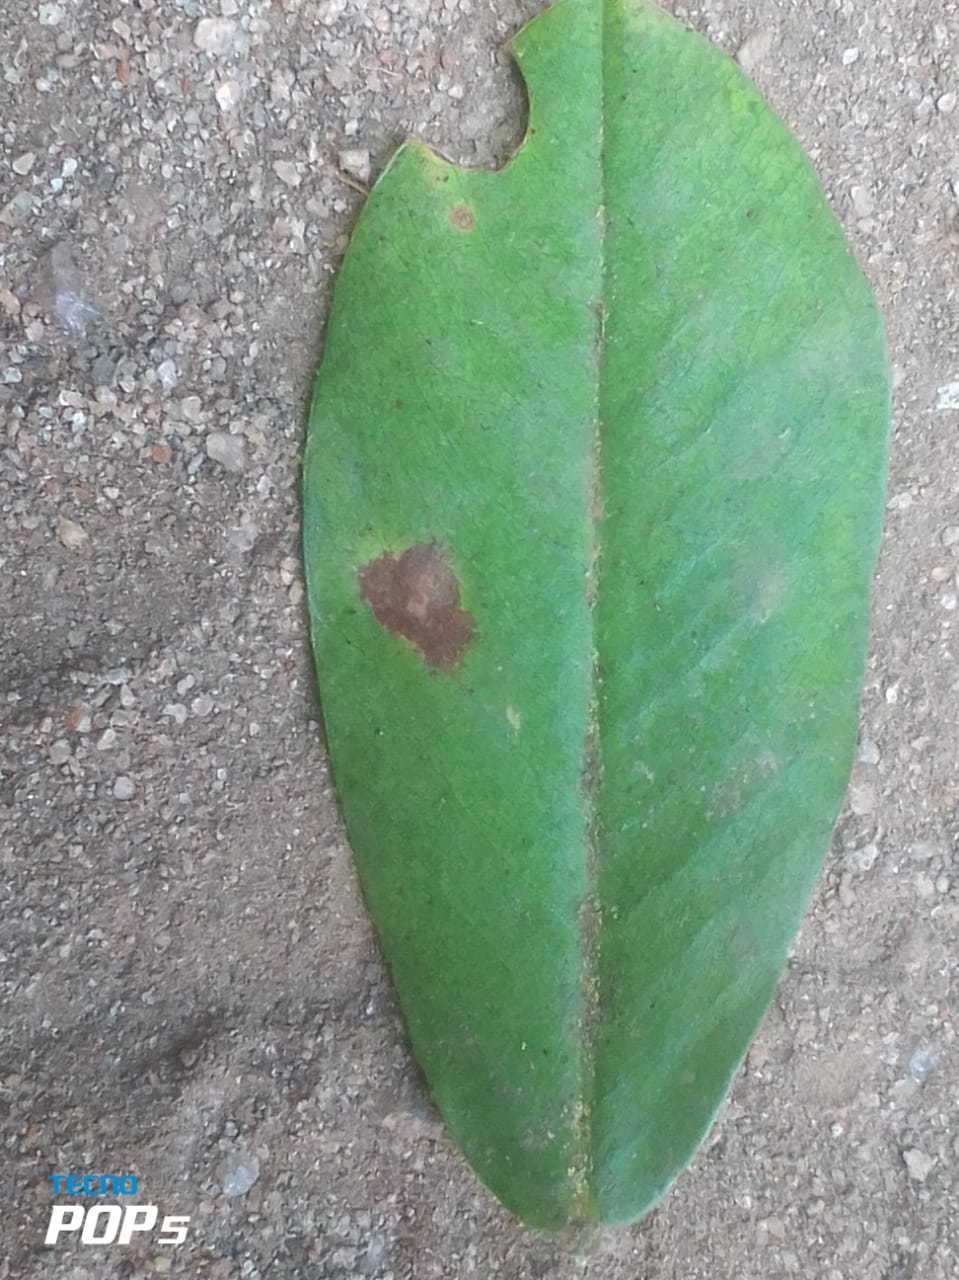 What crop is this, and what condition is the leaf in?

peanut, phoma arachidicola
